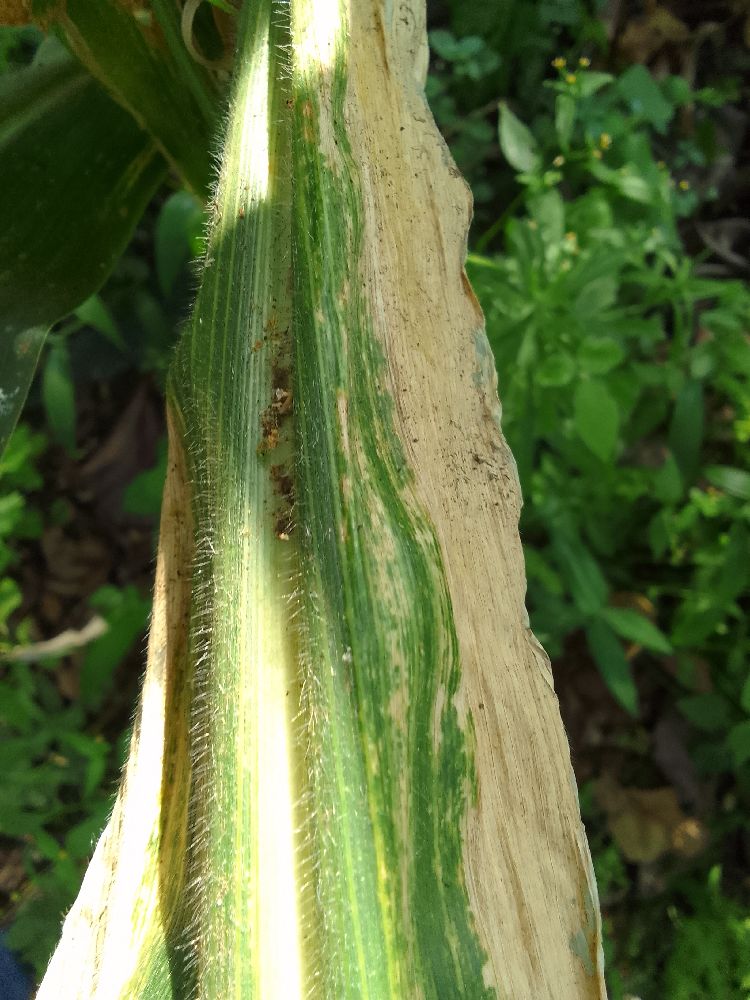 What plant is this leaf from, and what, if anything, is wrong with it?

maize, maize lethal necrosis
